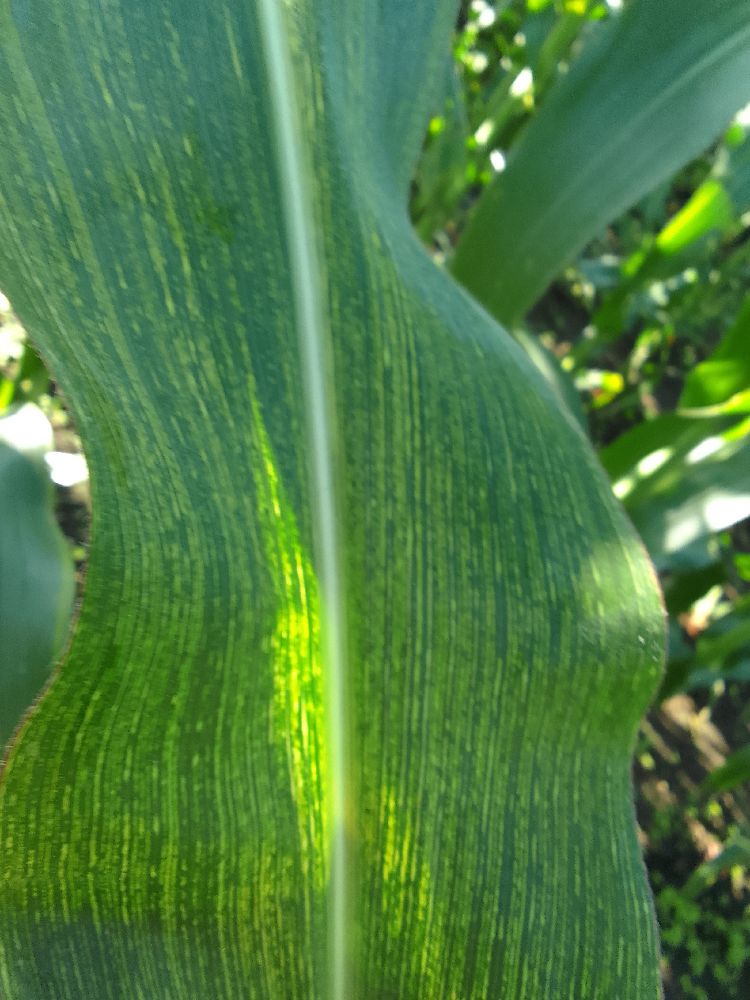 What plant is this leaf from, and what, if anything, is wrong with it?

maize, maize streak virus
